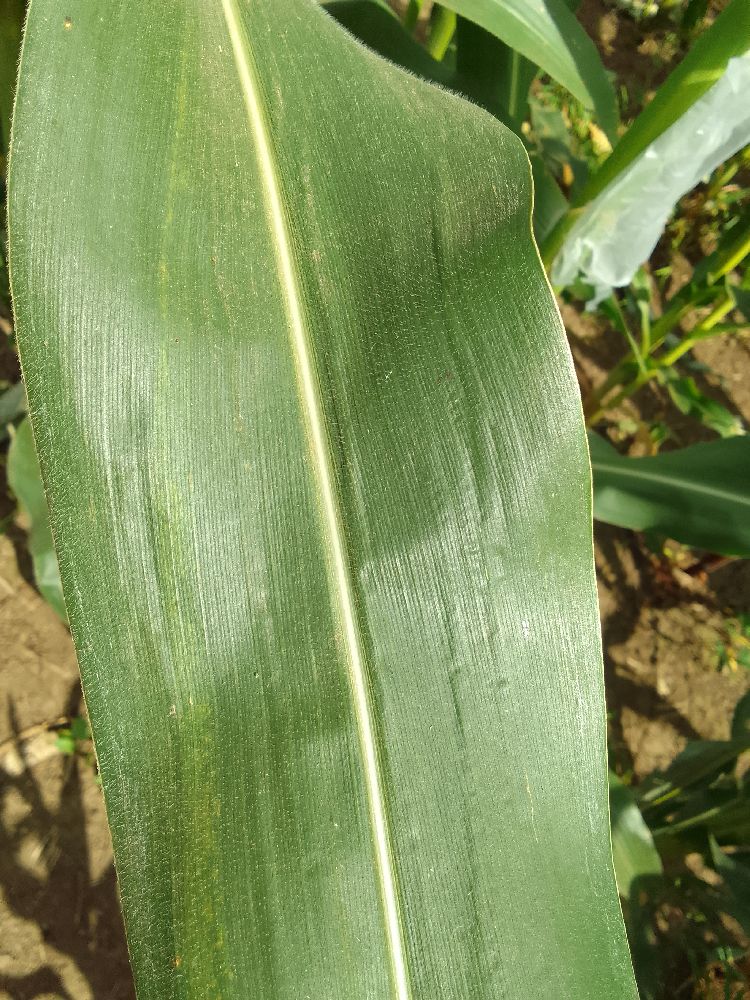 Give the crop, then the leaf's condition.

maize, healthy
